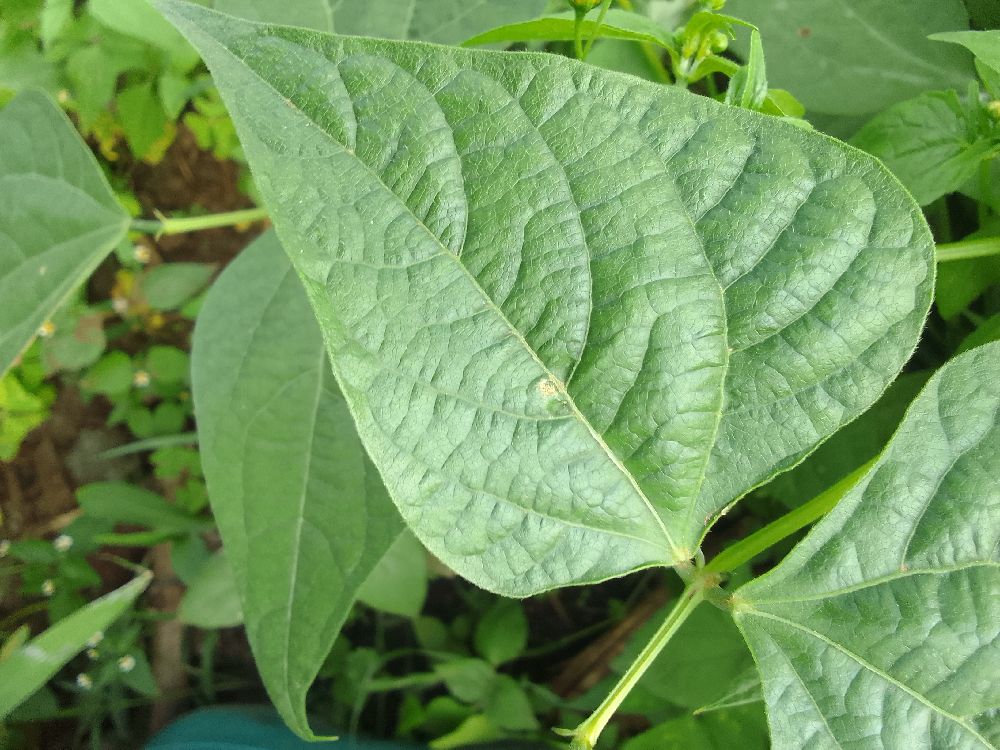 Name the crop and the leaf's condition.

common bean, healthy
